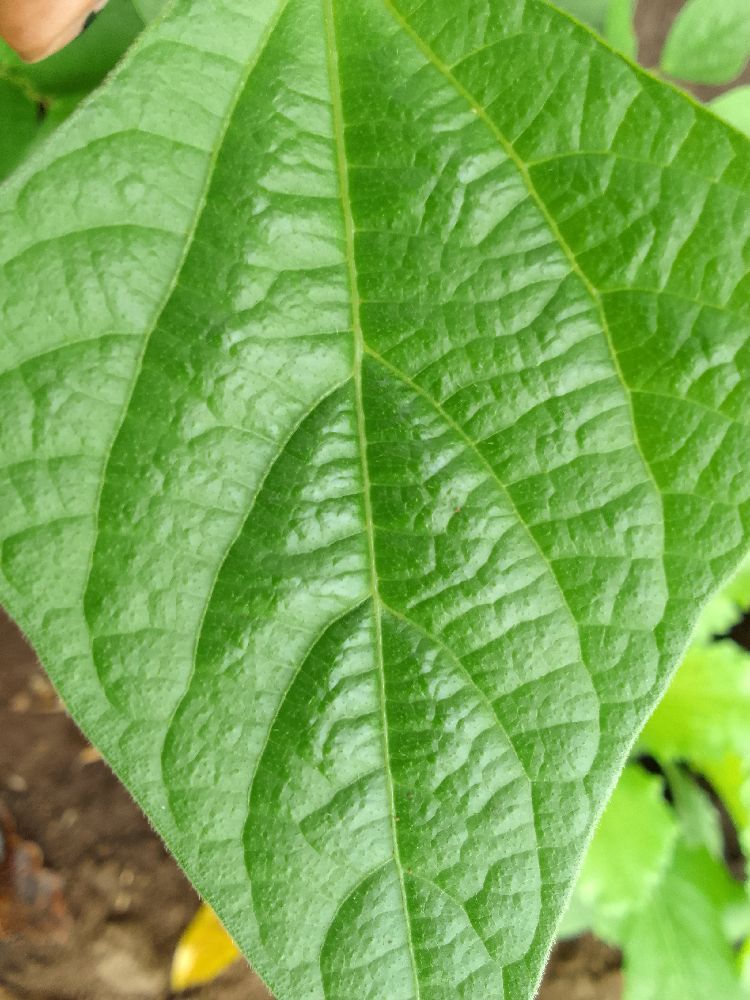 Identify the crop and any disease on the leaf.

common bean, healthy
